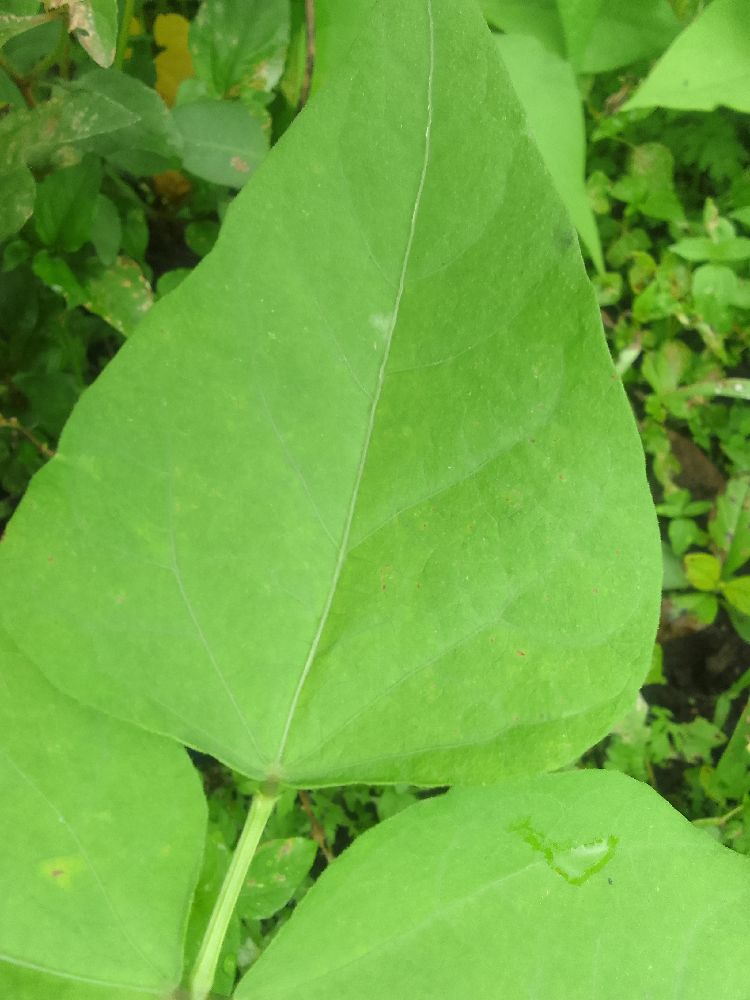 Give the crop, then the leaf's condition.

common bean, healthy
